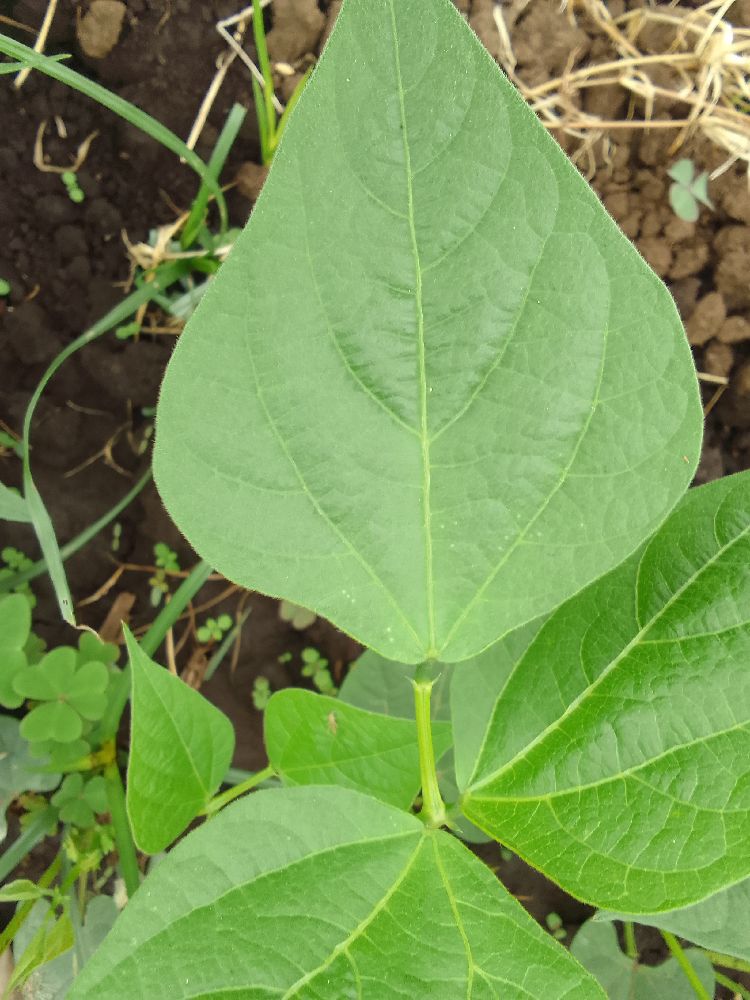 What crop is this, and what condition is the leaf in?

common bean, healthy
